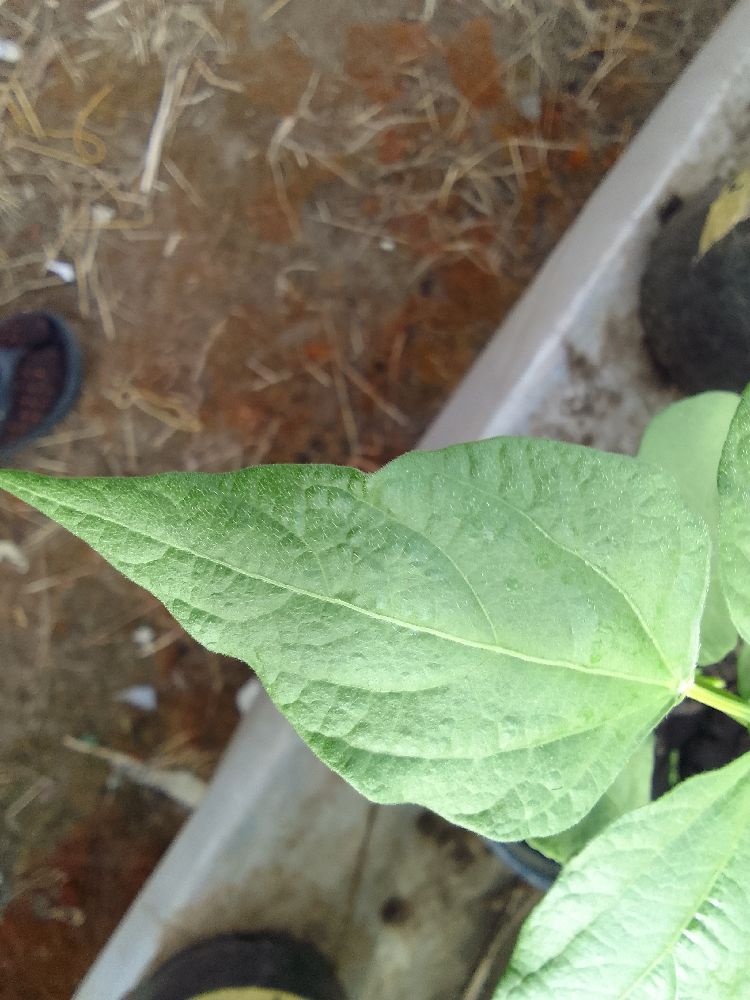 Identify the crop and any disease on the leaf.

common bean, healthy
